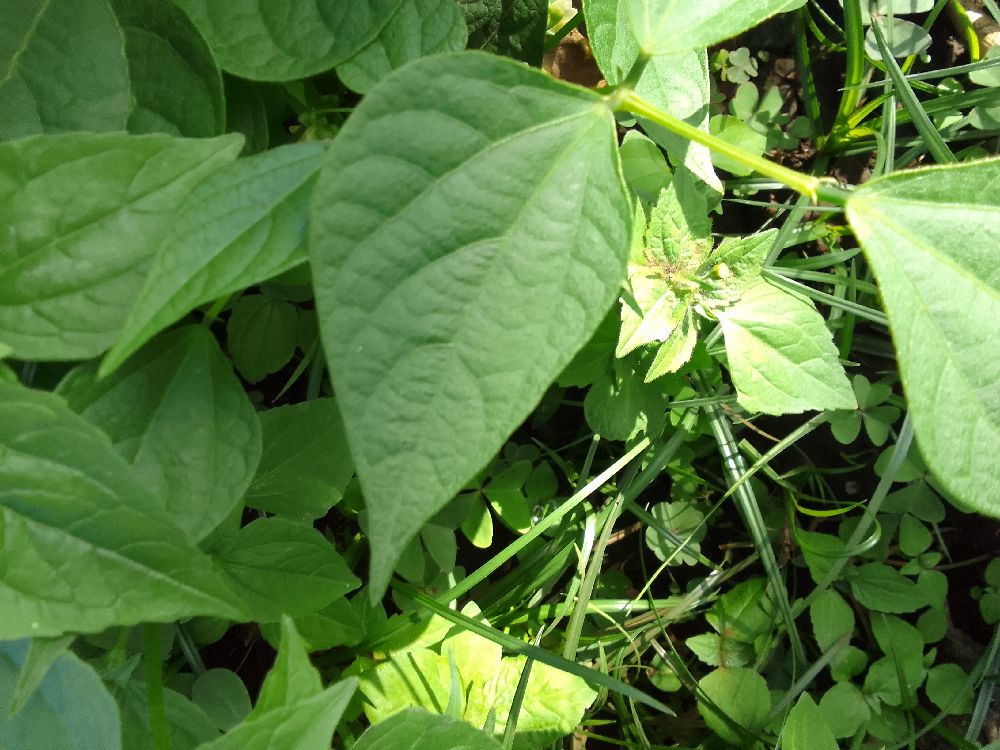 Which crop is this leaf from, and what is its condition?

common bean, healthy
